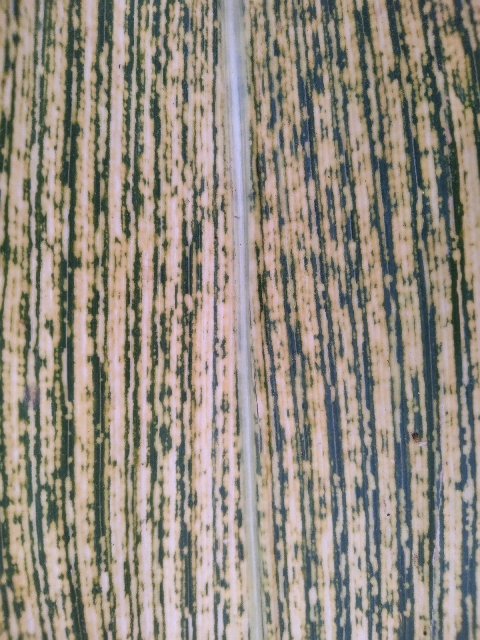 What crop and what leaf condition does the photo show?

maize, maize streak virus
